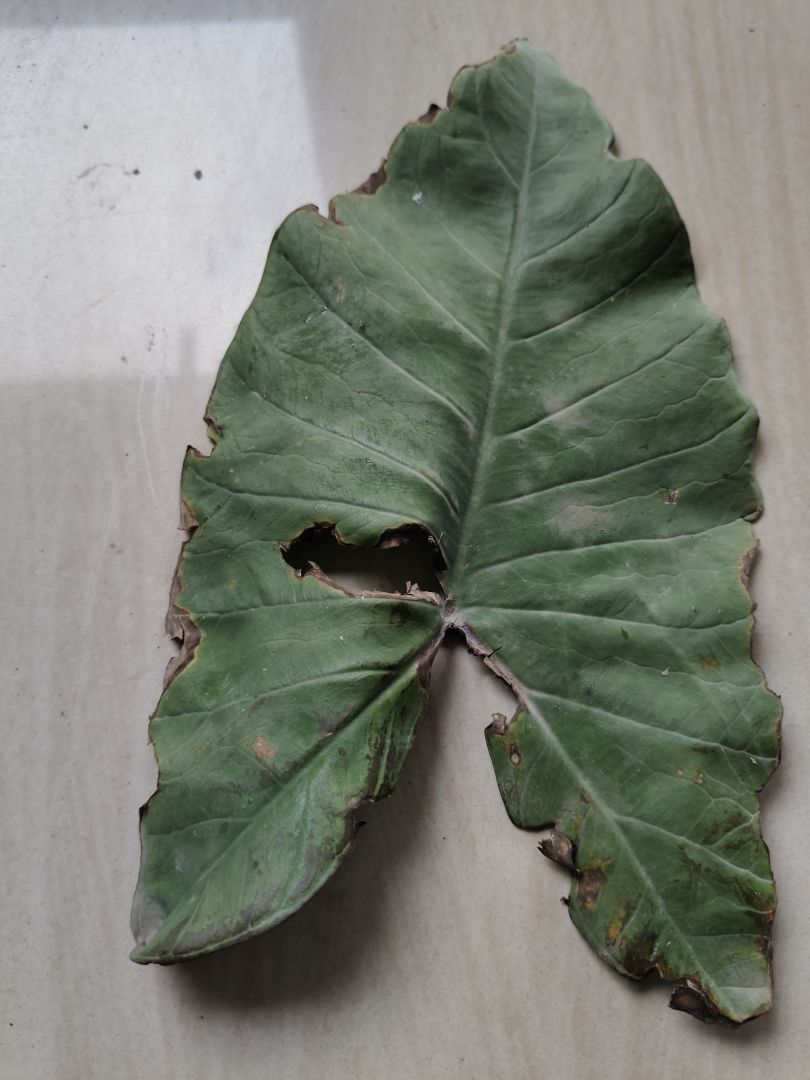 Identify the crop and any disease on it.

taro, leaf blight
